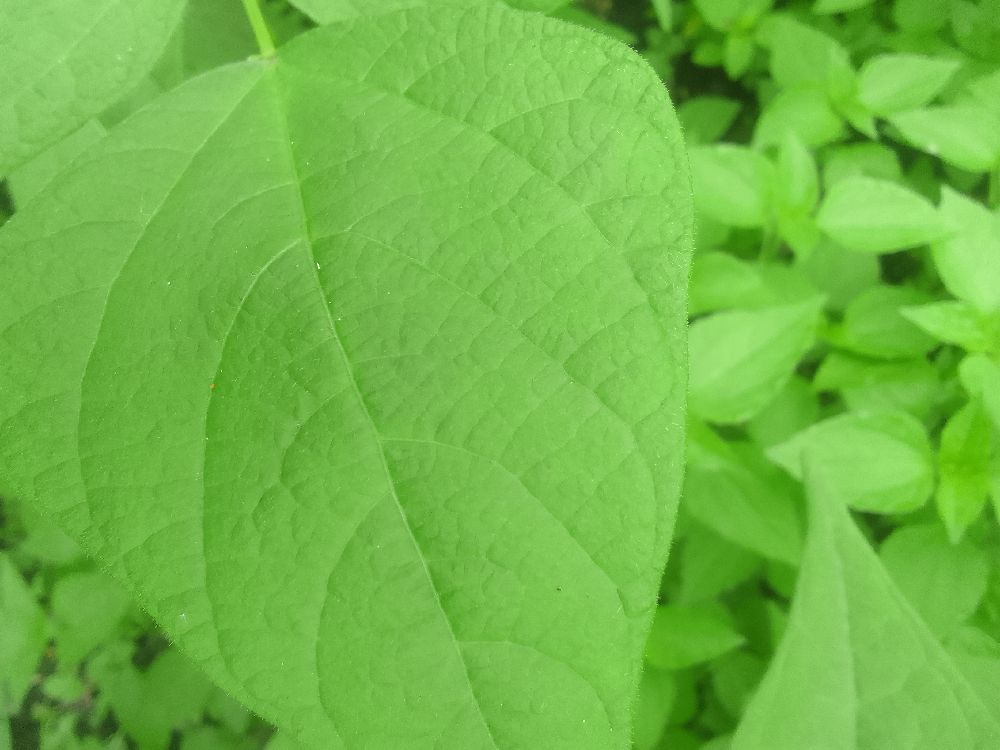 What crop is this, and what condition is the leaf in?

common bean, healthy
